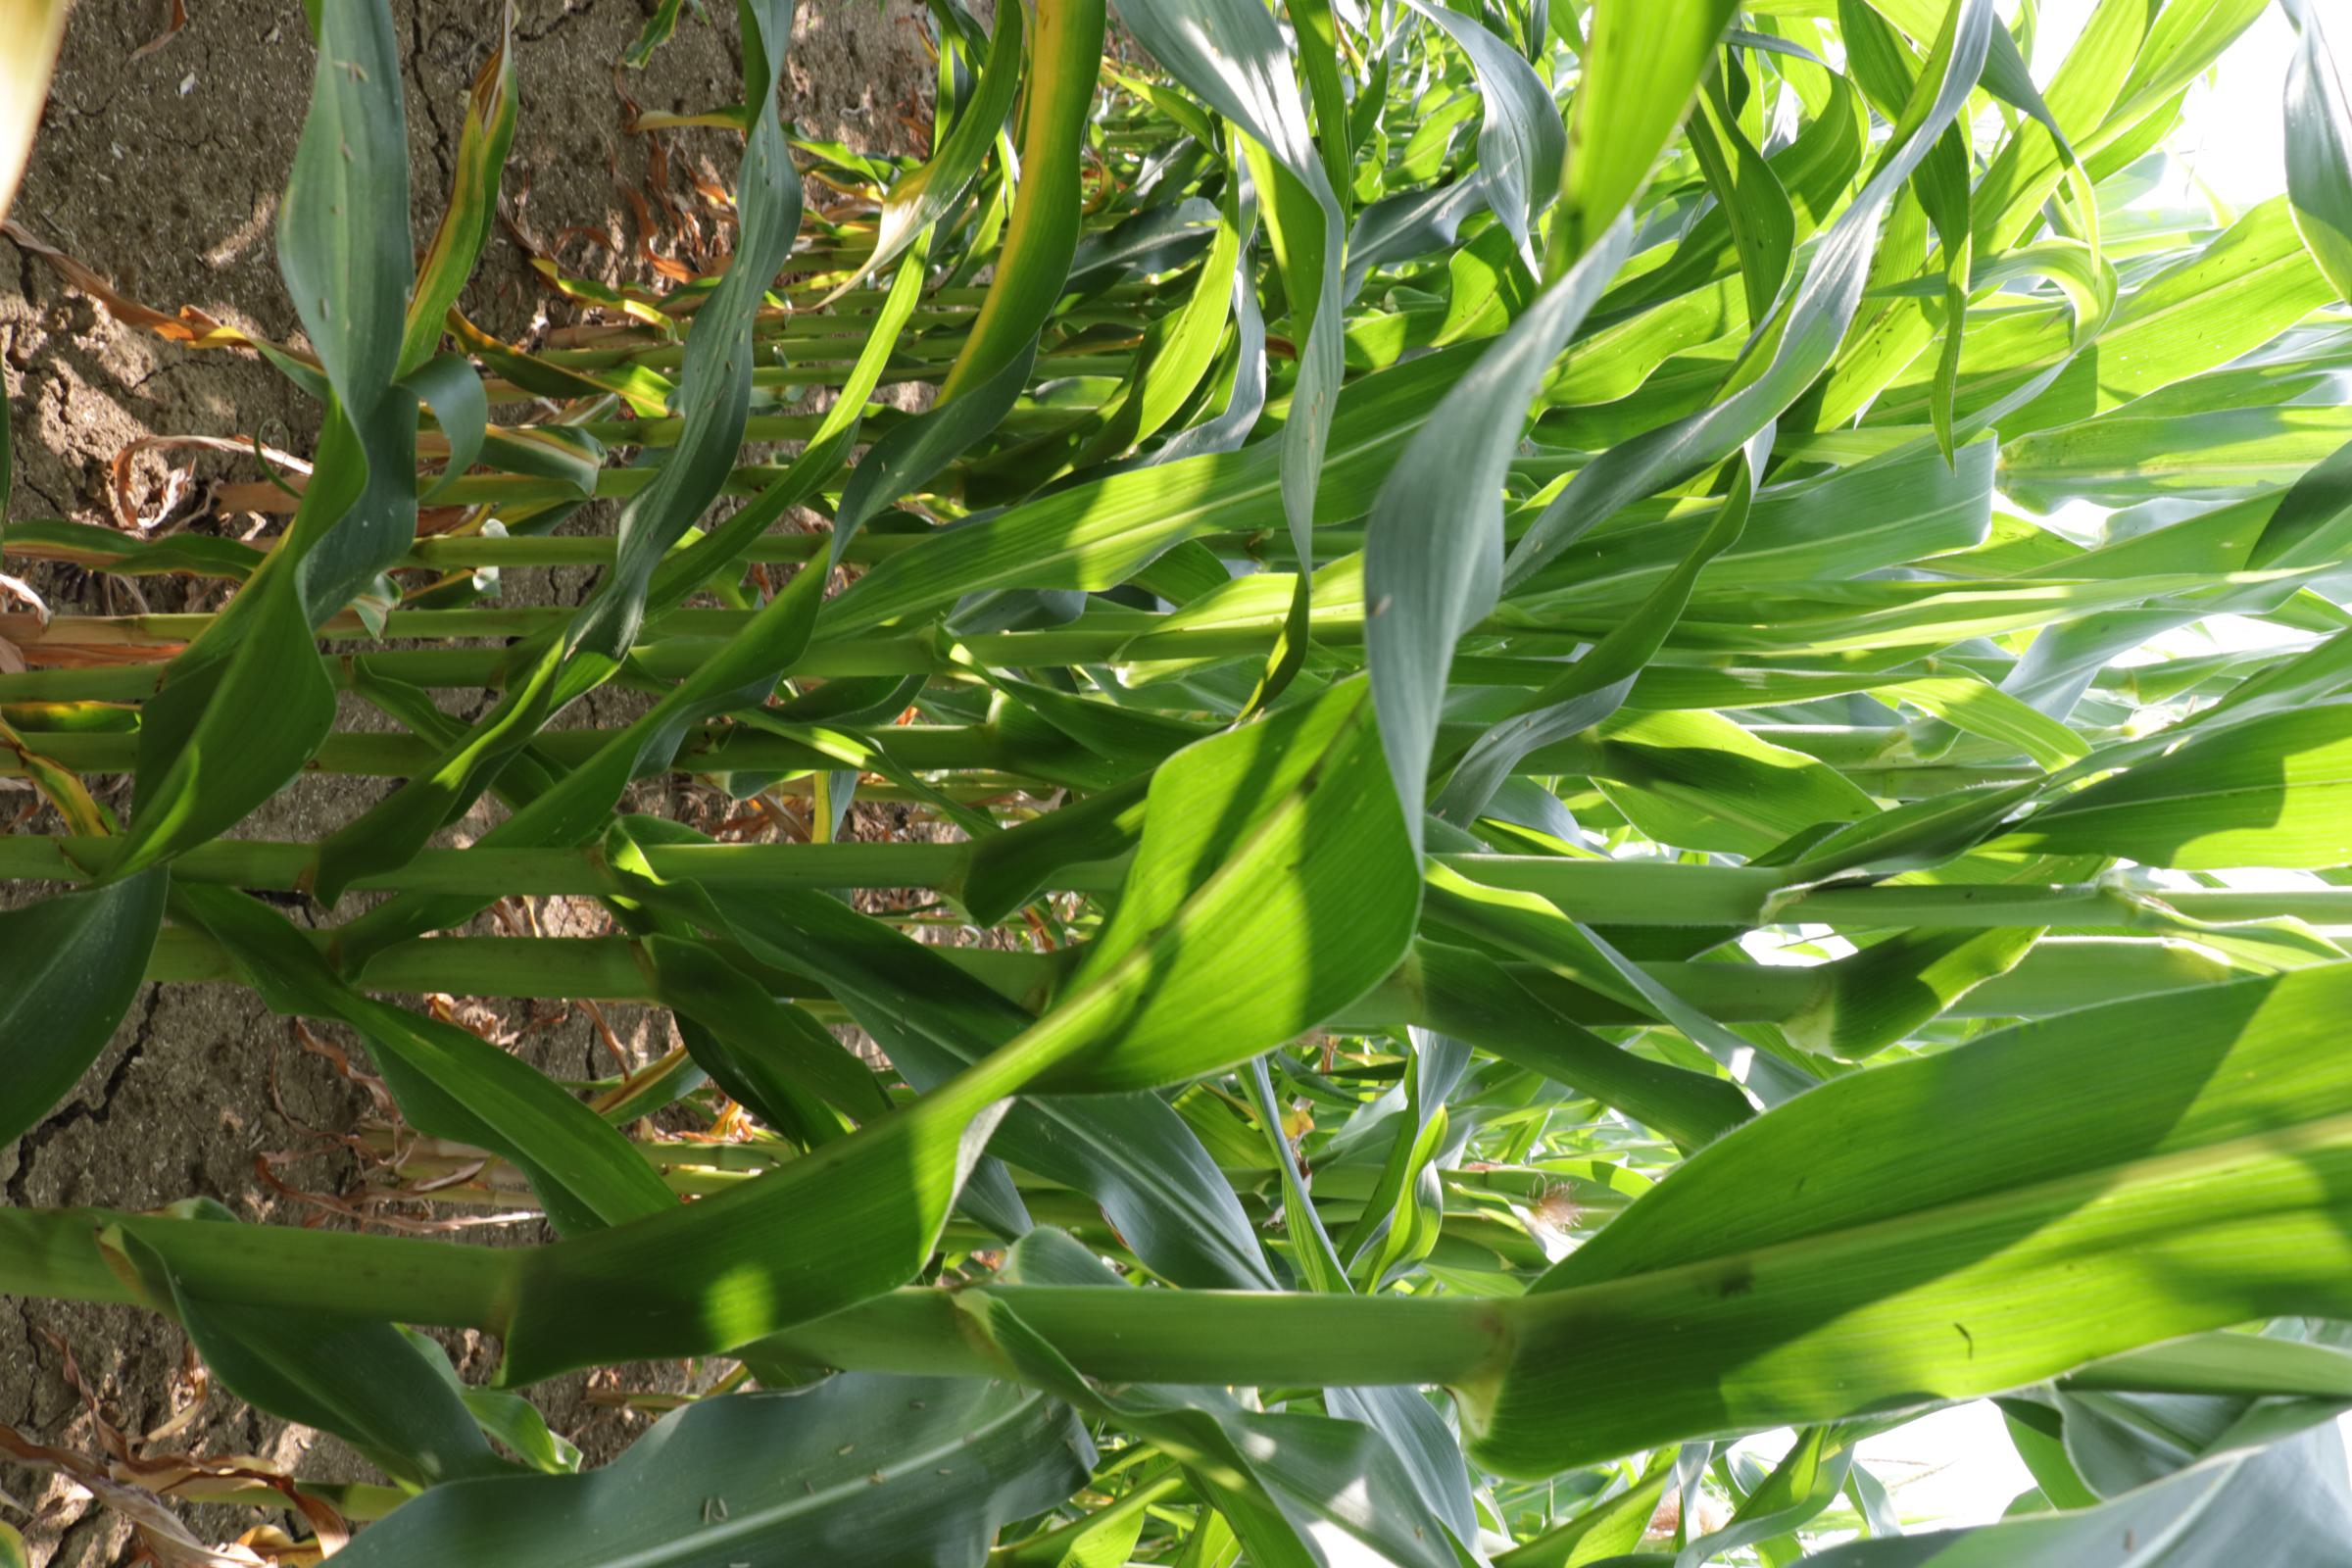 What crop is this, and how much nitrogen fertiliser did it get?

maize, reduced nitrogen fertilisation
